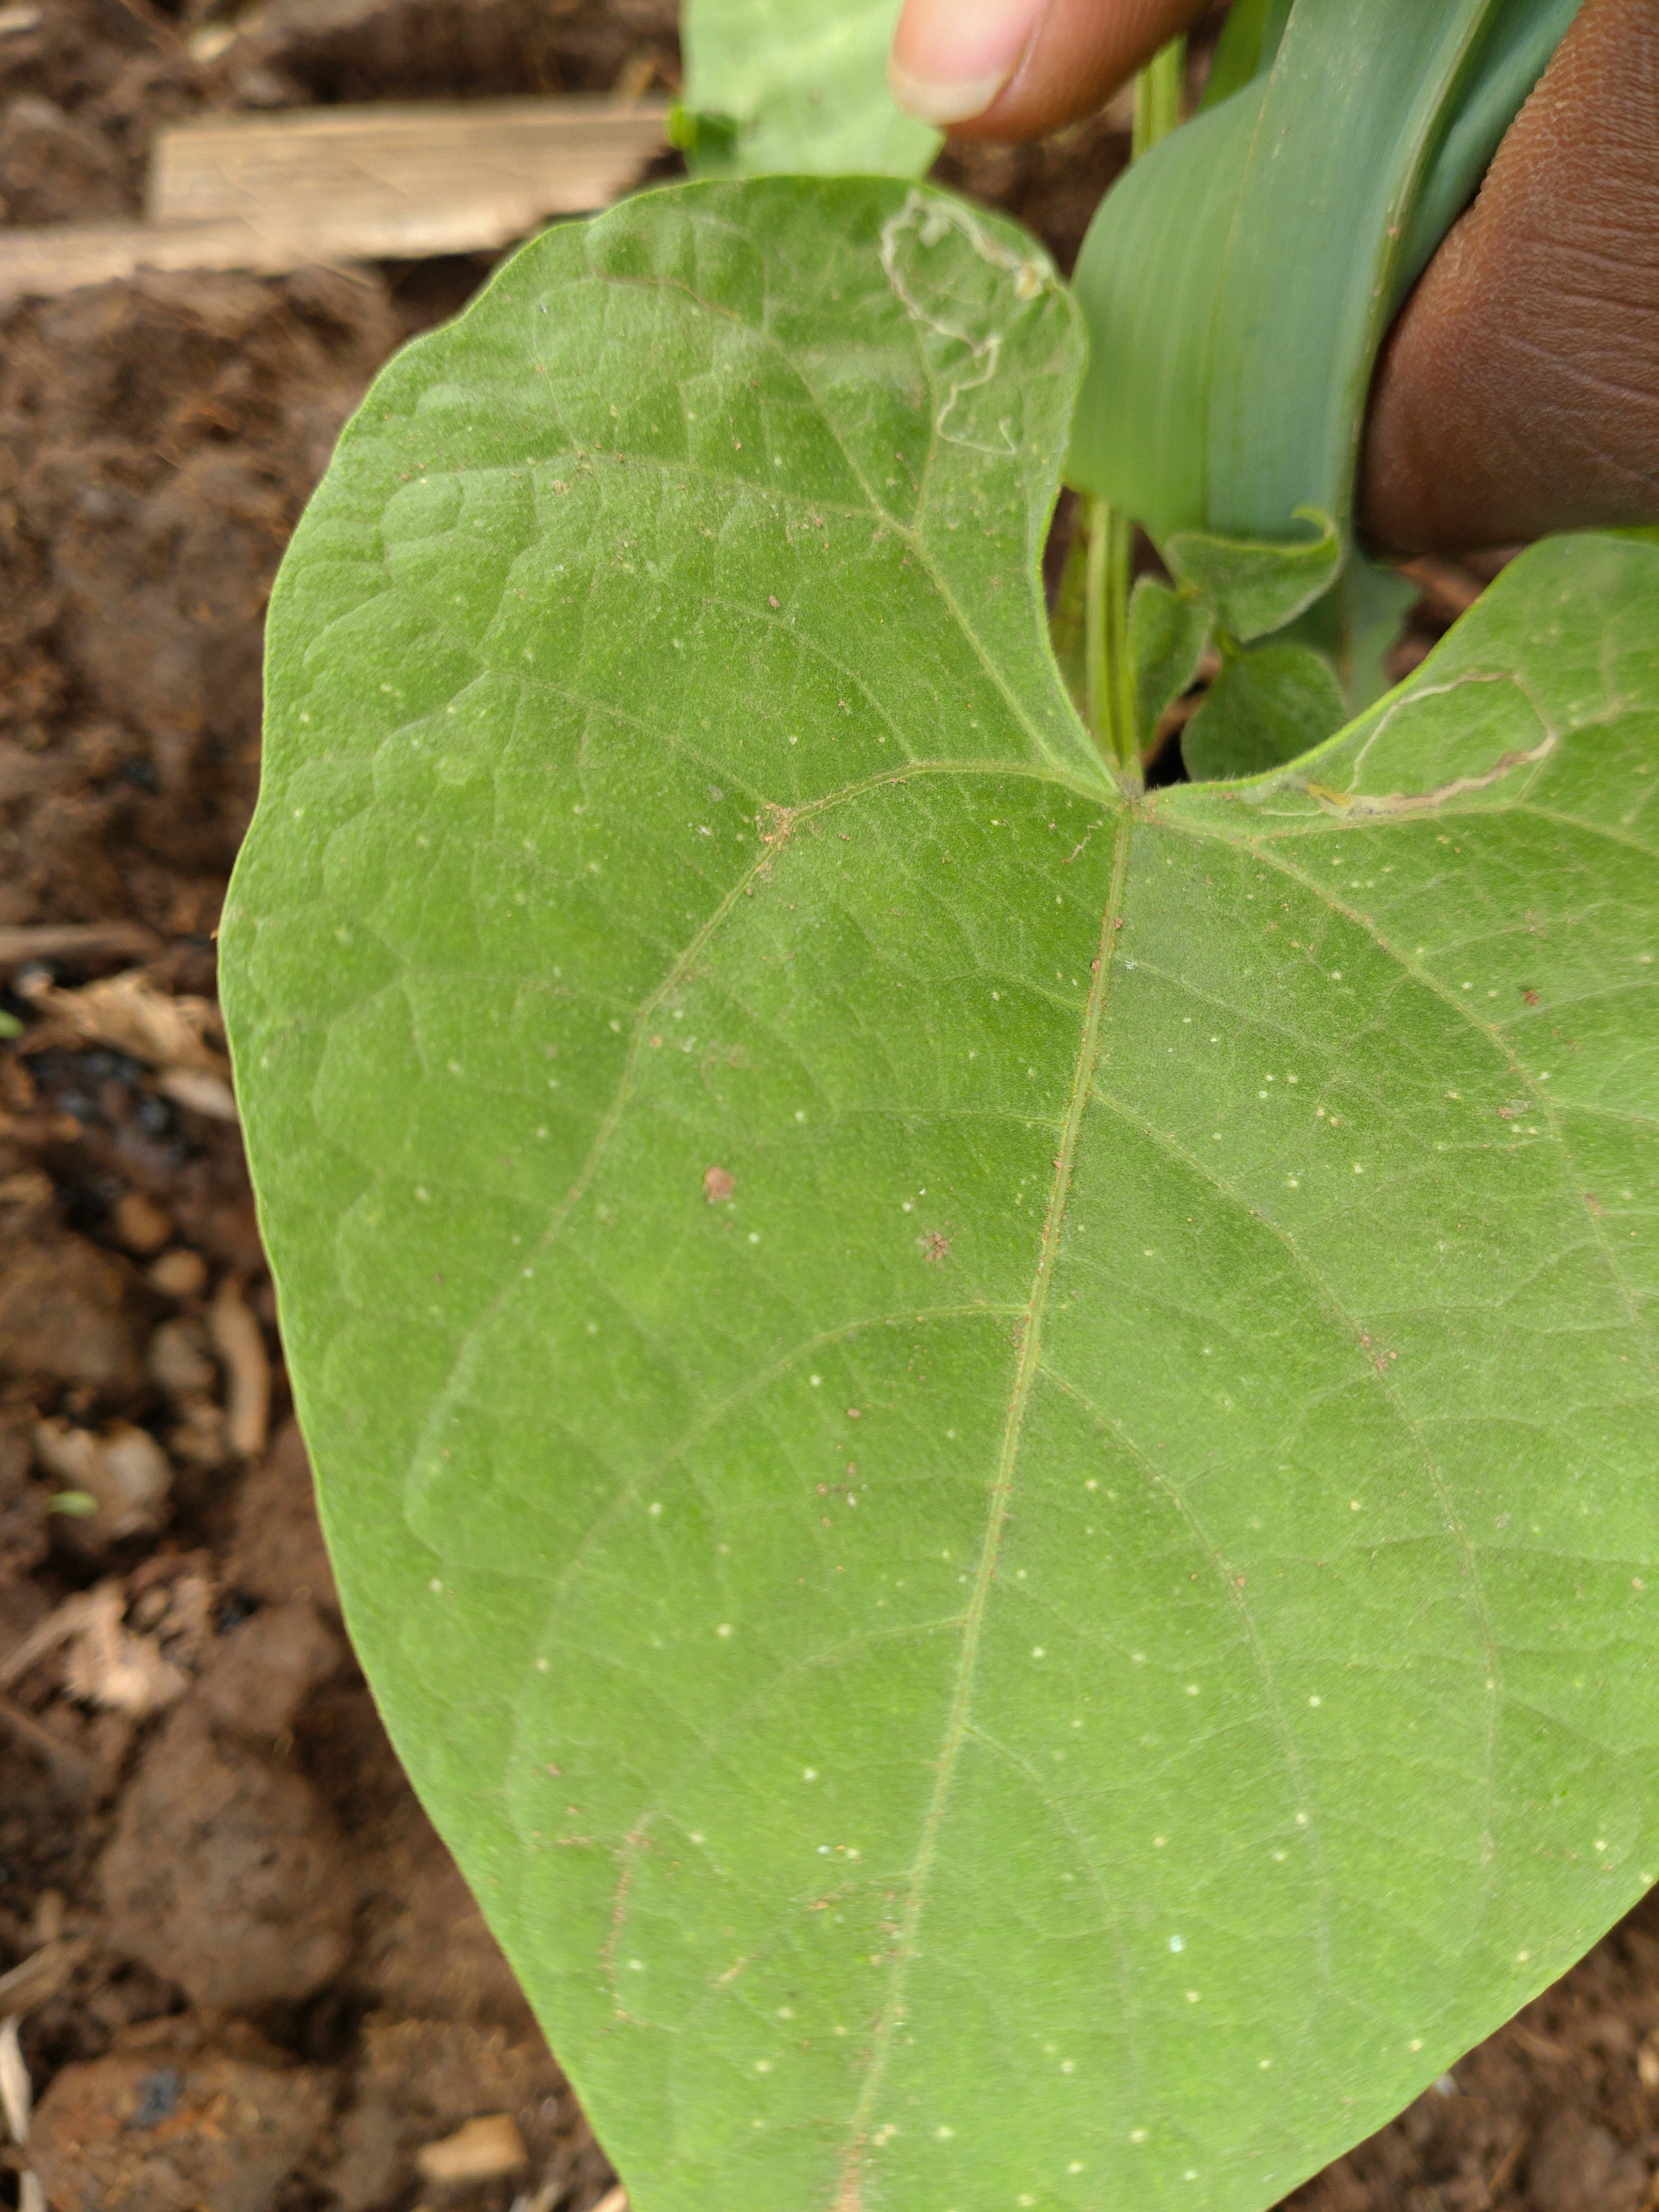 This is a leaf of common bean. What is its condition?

healthy
